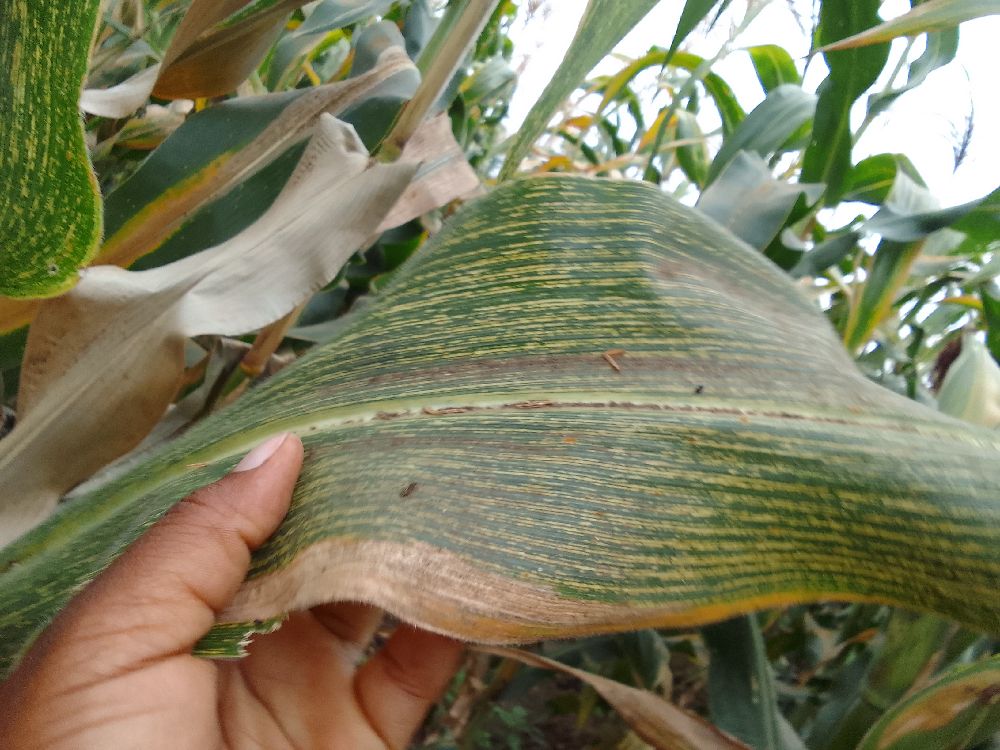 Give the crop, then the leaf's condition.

maize, maize streak virus
